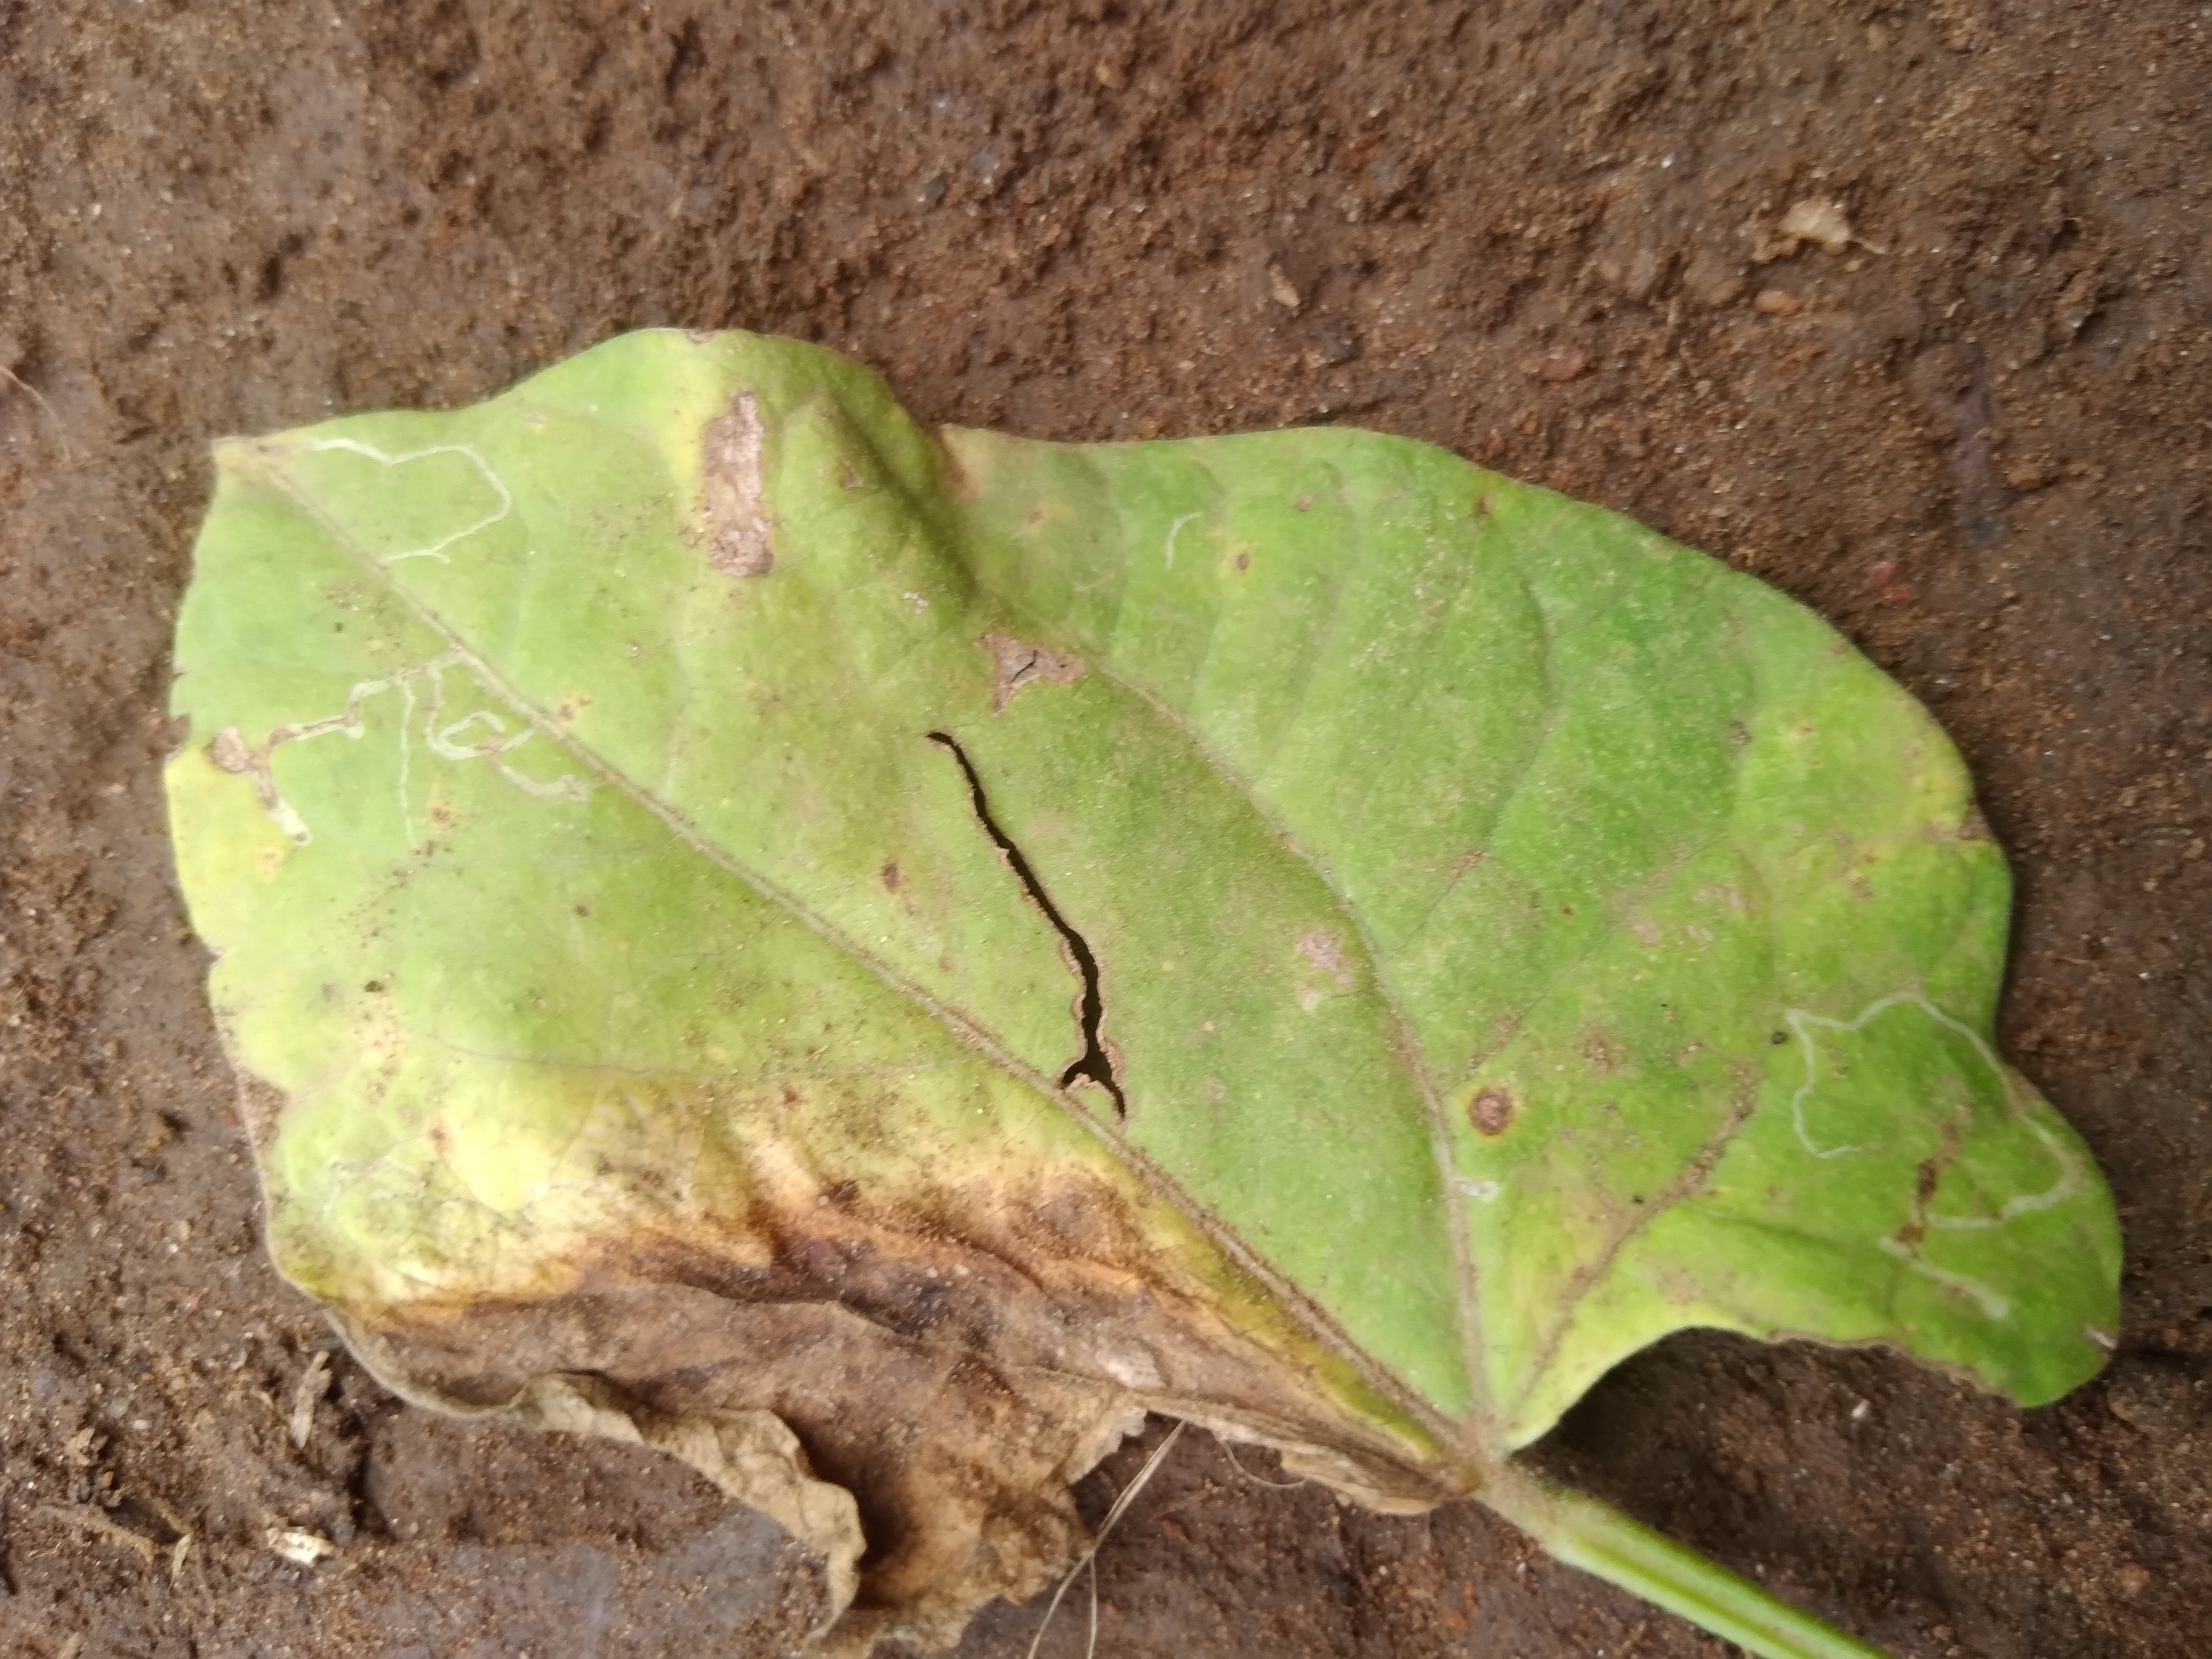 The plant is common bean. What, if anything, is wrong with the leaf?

rust
